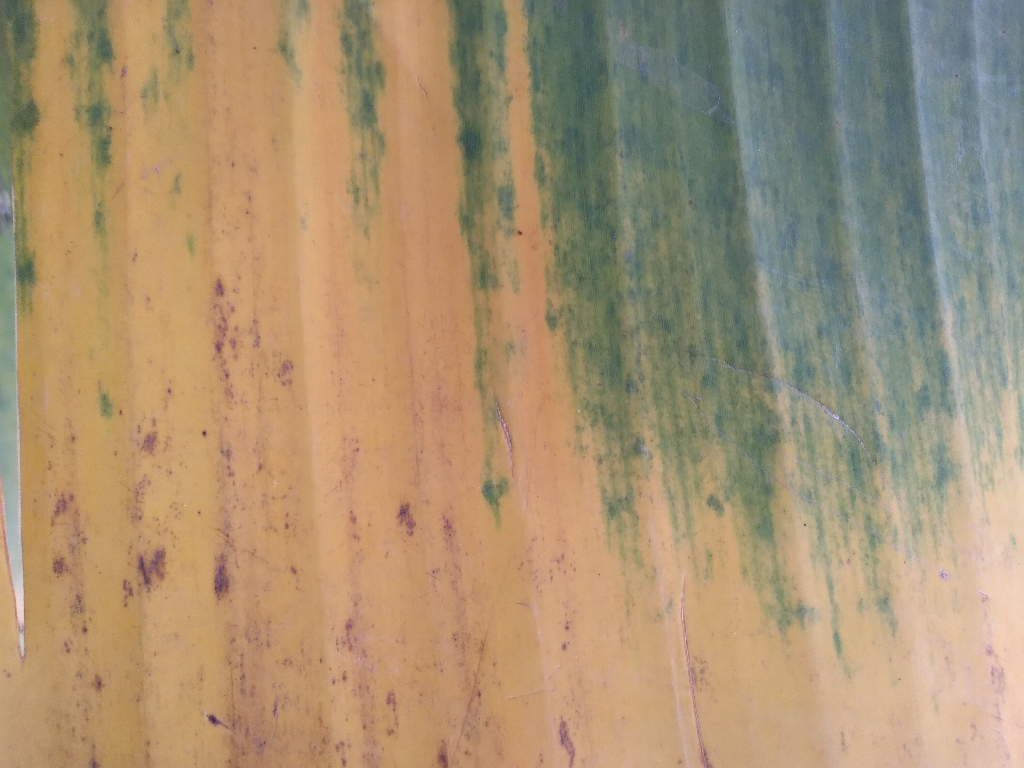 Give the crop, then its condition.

banana, fusarium wilt race 1
